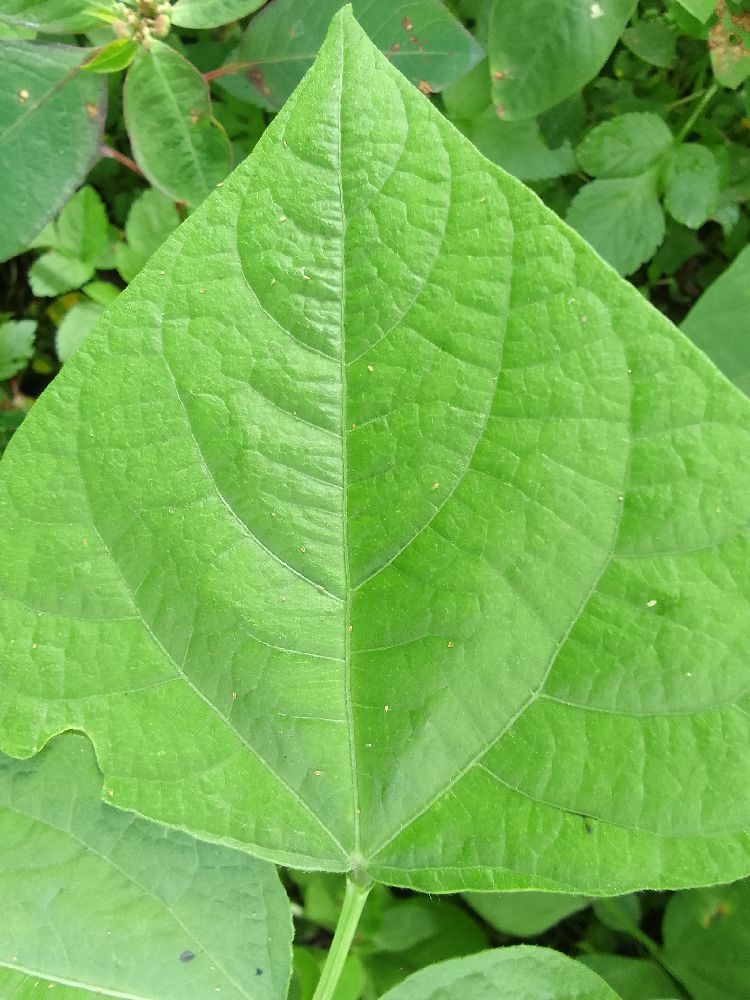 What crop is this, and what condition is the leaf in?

common bean, healthy
